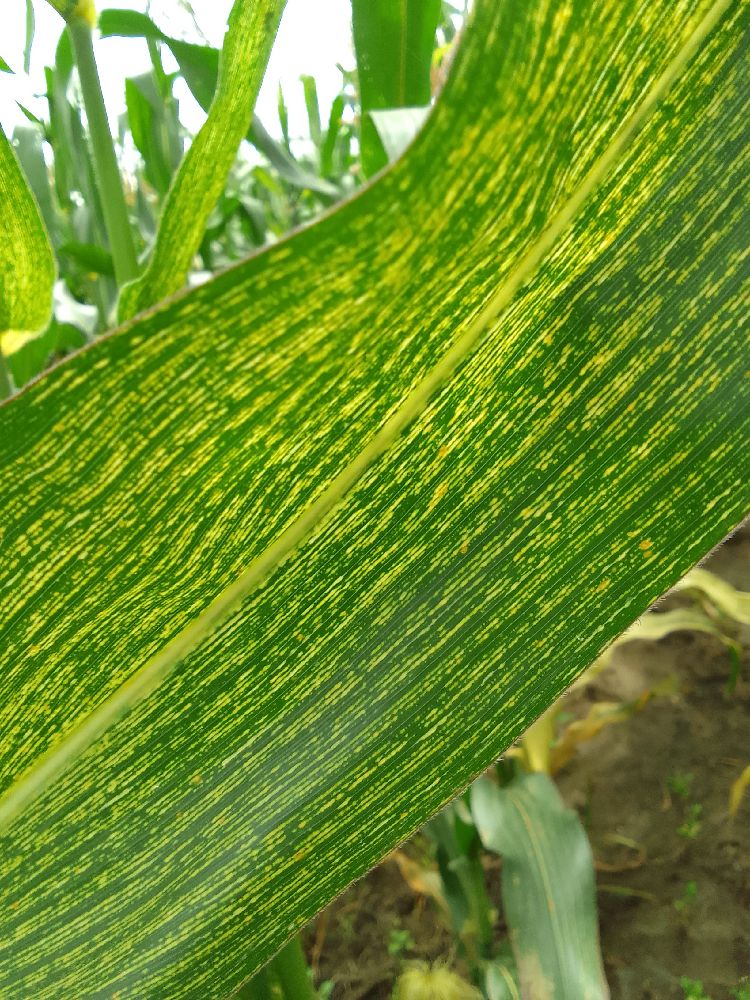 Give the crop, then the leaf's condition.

maize, maize streak virus
